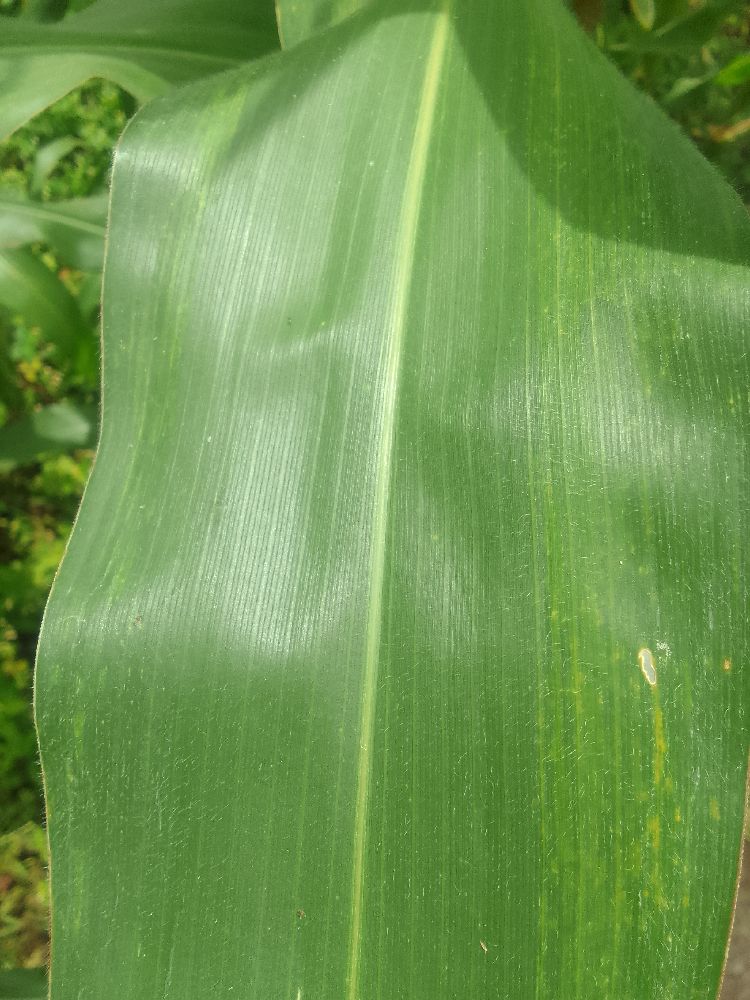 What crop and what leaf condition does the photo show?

maize, healthy
